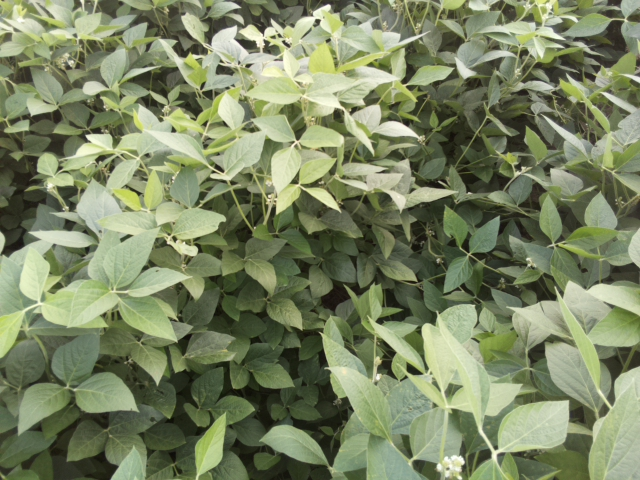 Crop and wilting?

soybean, leaves with no wilting
